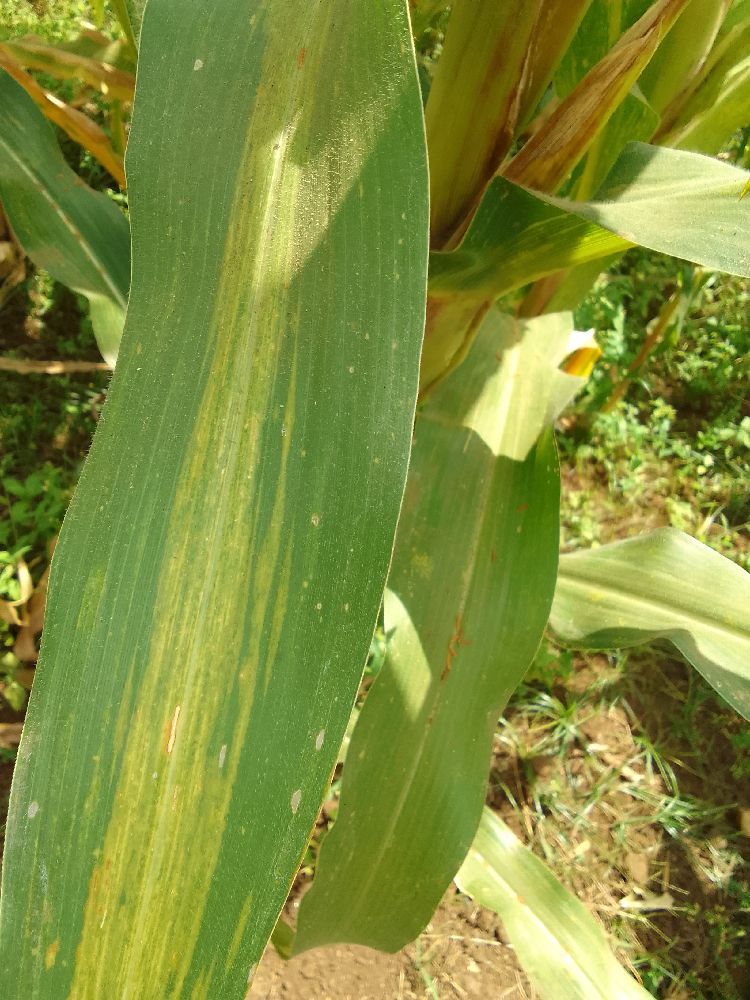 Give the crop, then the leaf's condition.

maize, maize lethal necrosis
